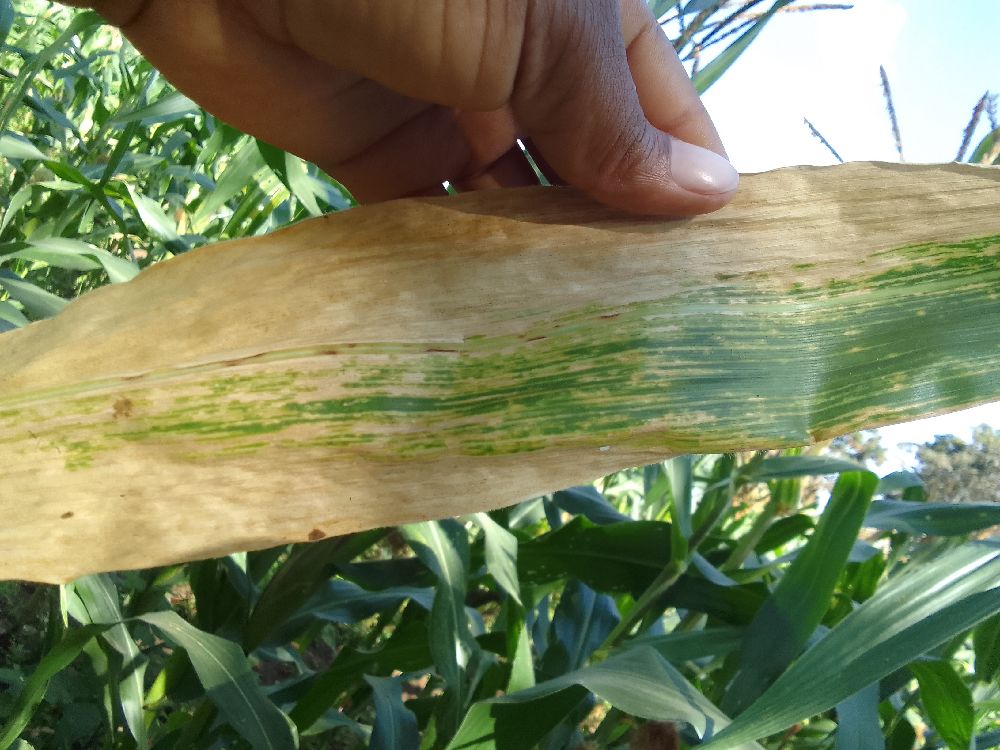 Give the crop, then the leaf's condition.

maize, maize lethal necrosis
